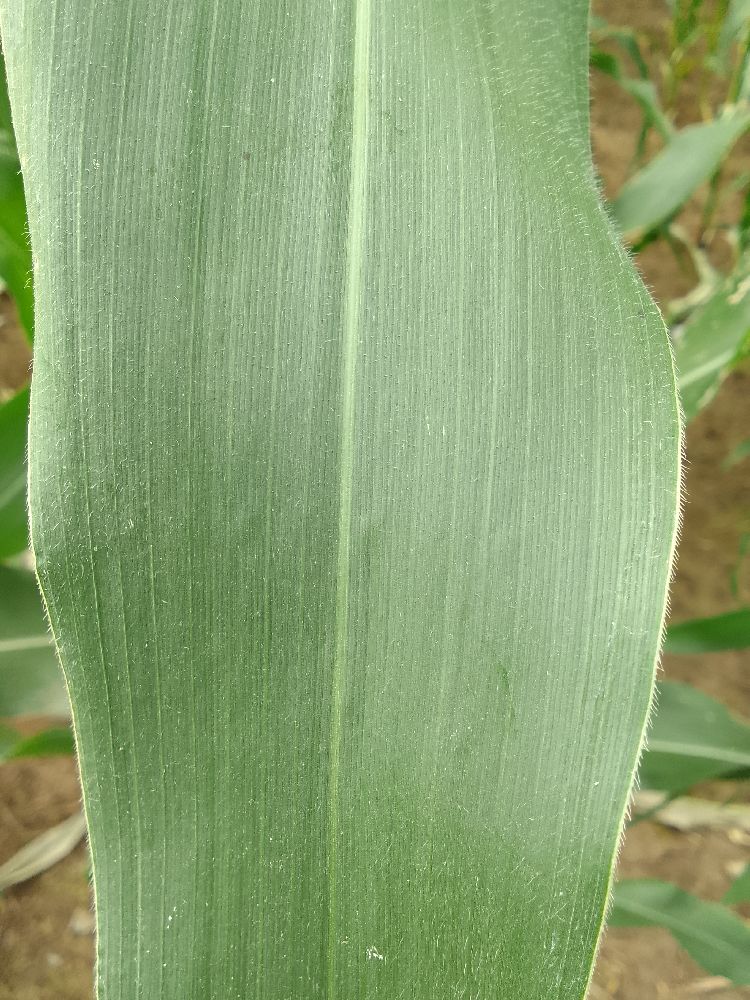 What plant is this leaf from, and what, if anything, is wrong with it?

maize, healthy
